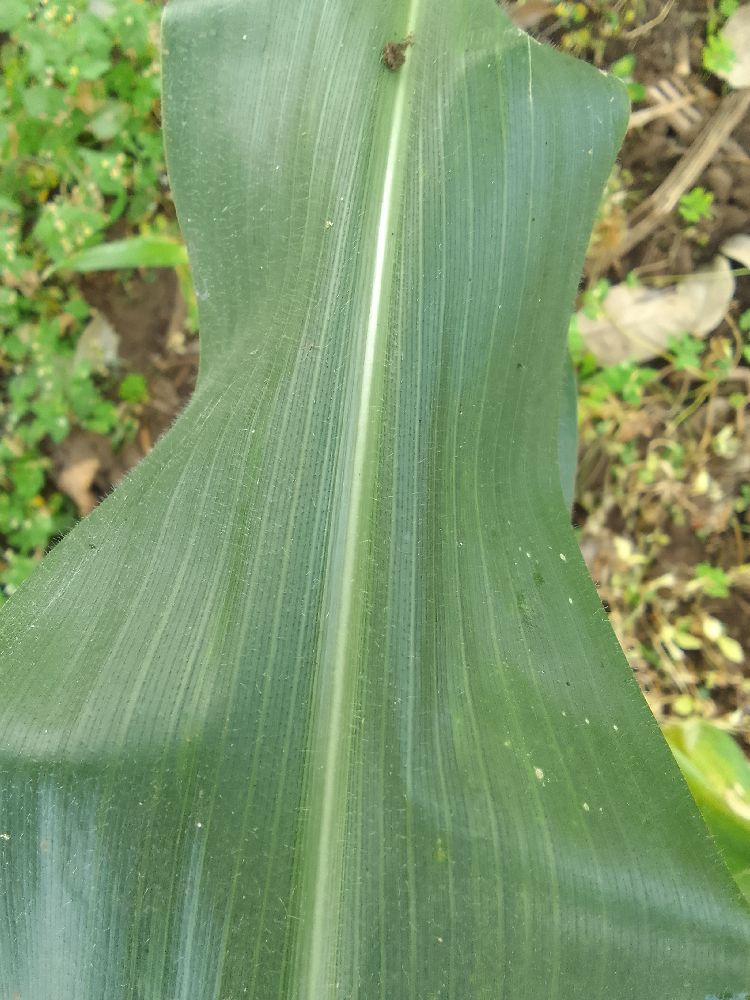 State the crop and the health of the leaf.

maize, healthy
